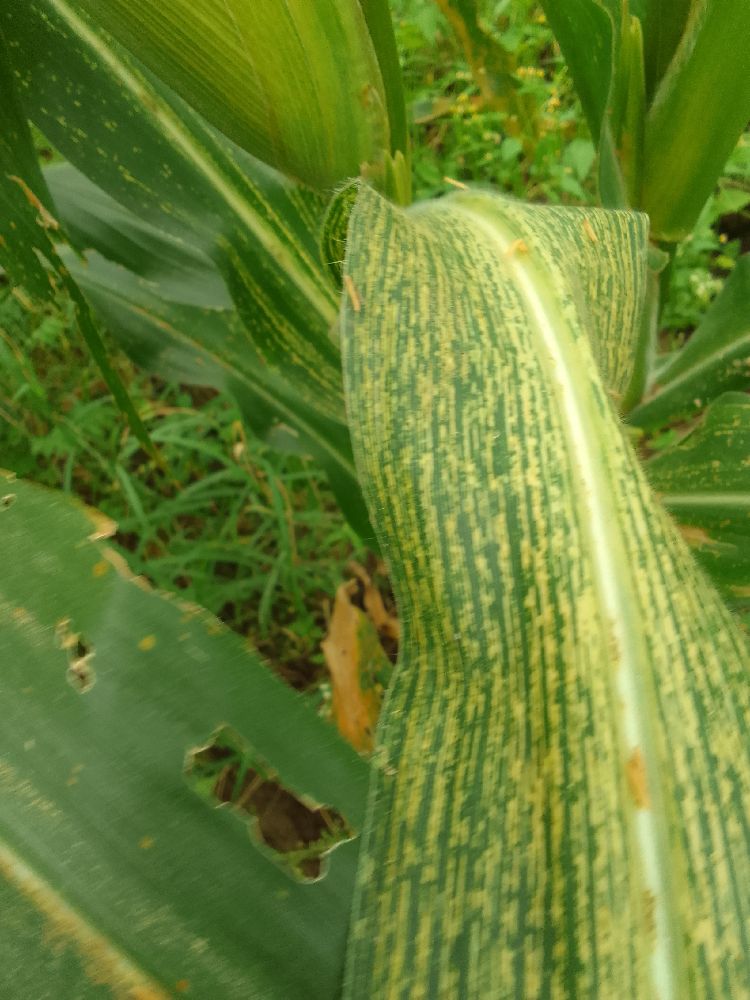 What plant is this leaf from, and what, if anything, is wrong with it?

maize, maize streak virus
